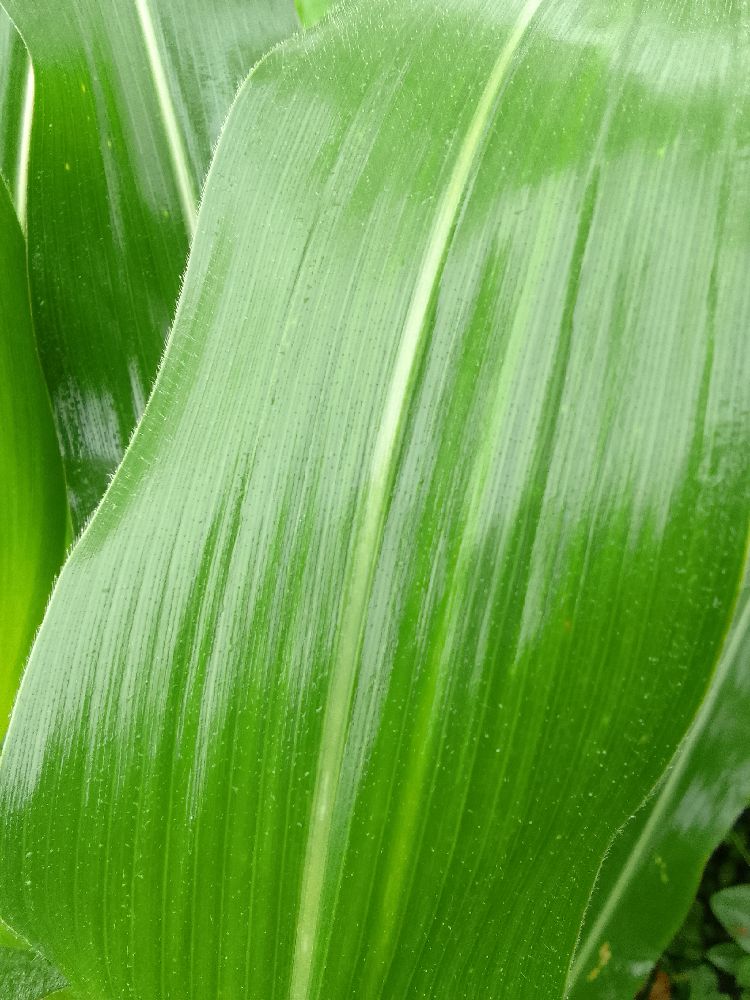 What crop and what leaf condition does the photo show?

maize, healthy
